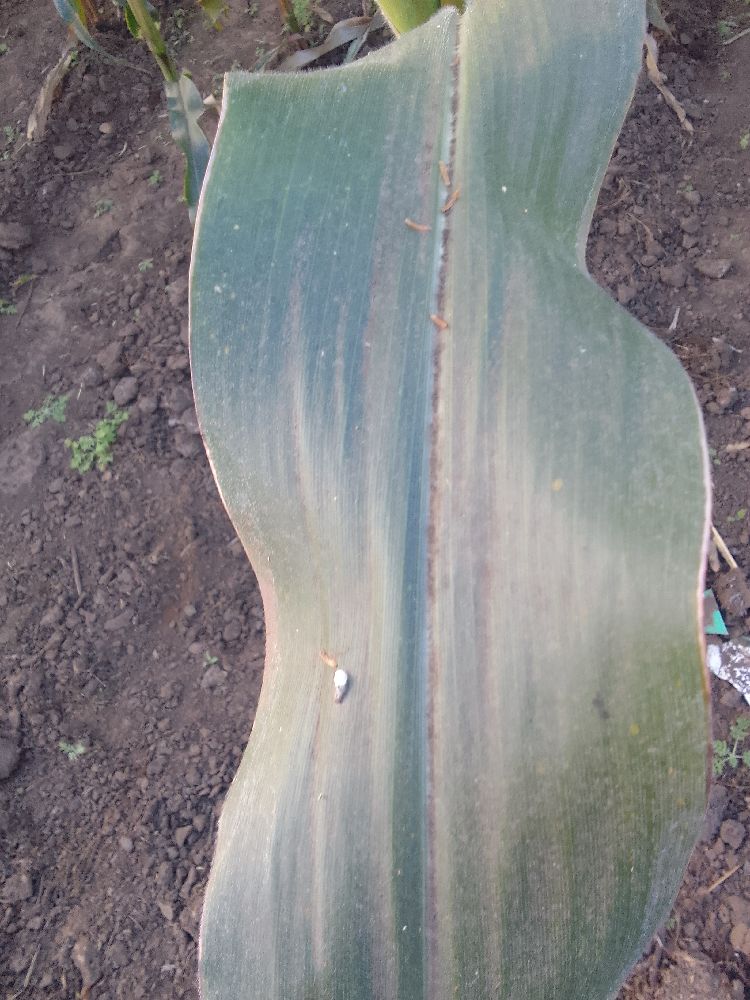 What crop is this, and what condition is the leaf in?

maize, healthy
